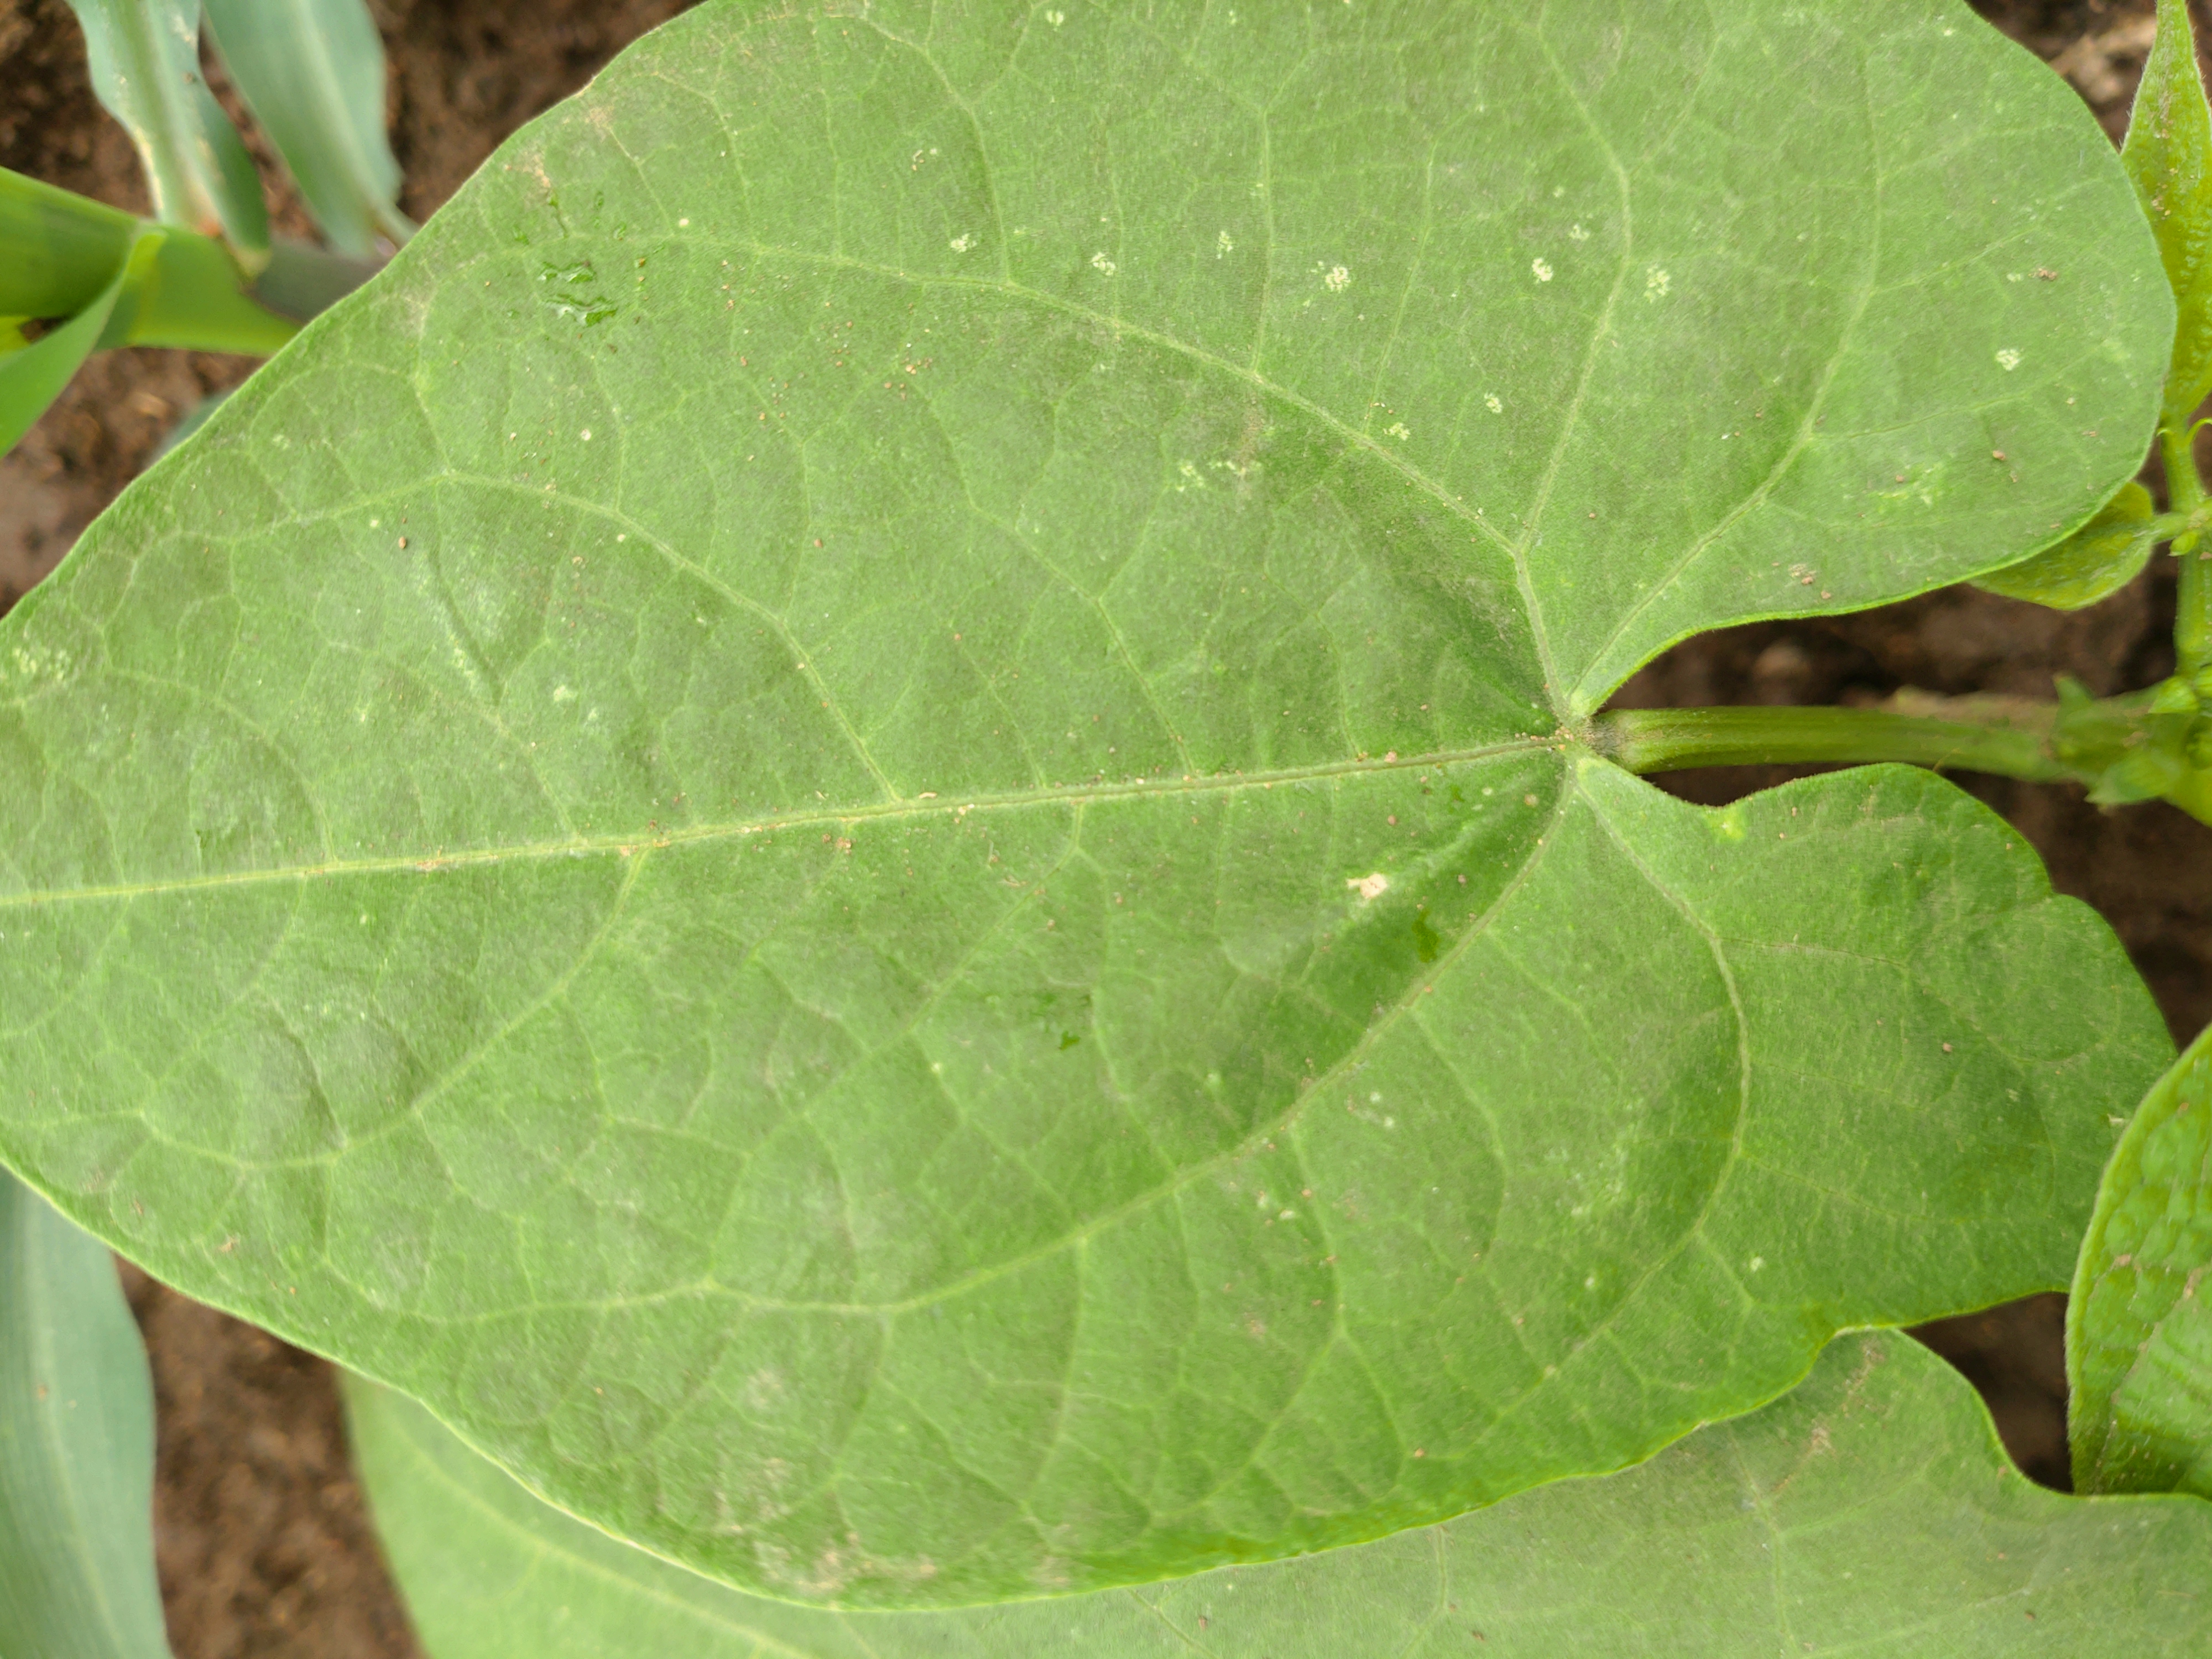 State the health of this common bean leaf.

healthy
